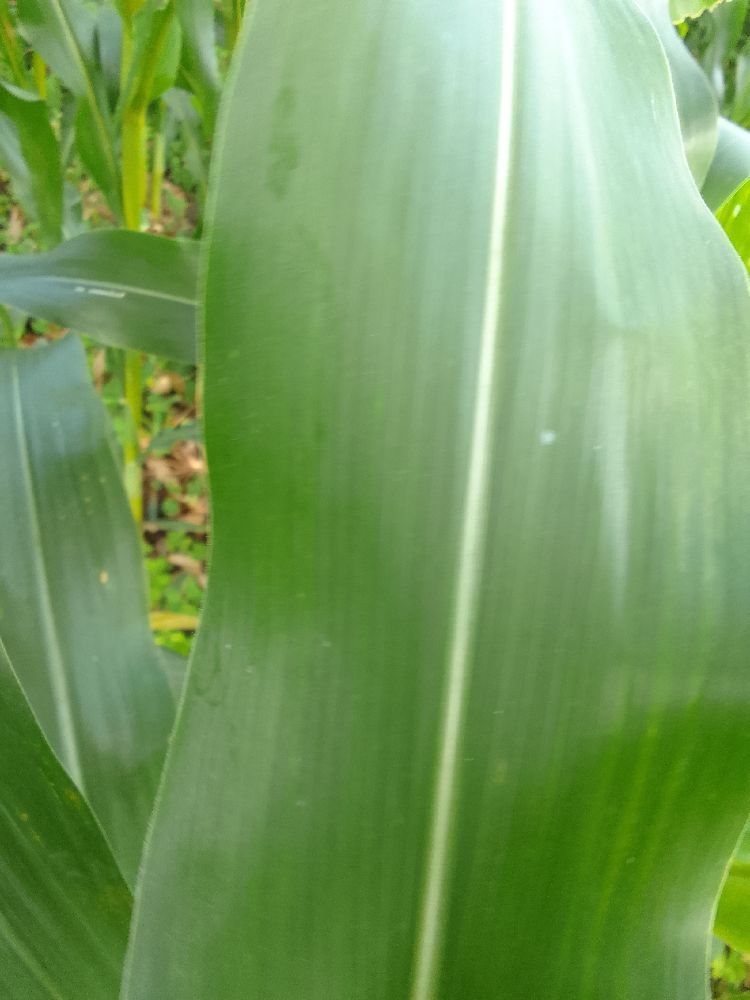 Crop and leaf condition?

maize, healthy
